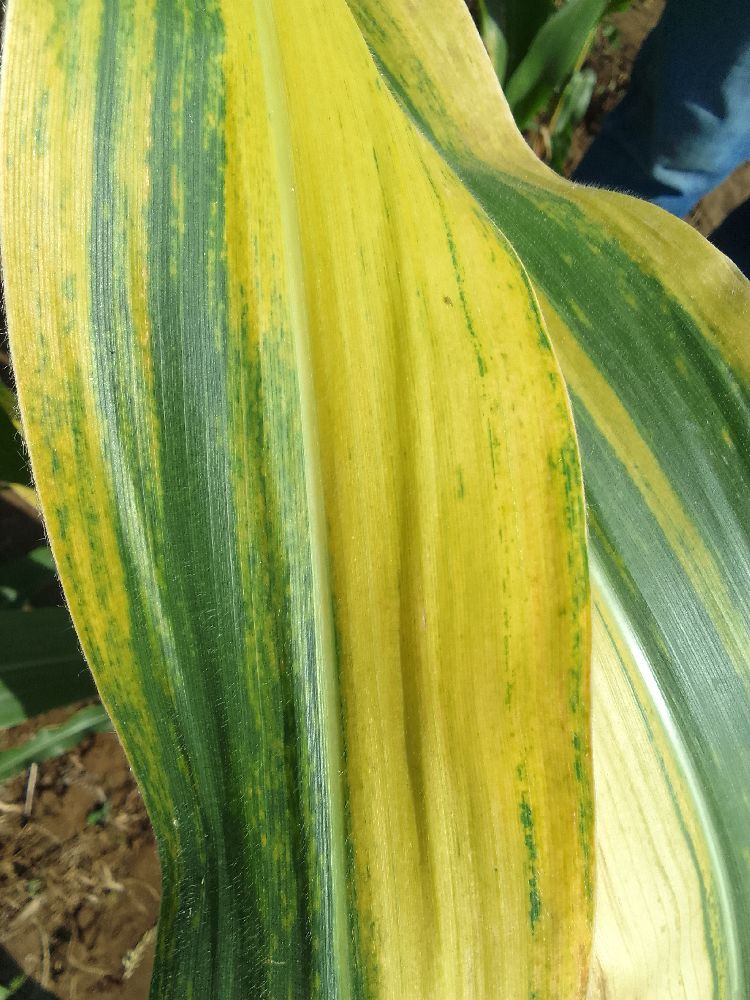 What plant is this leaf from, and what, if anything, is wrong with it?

maize, maize lethal necrosis
